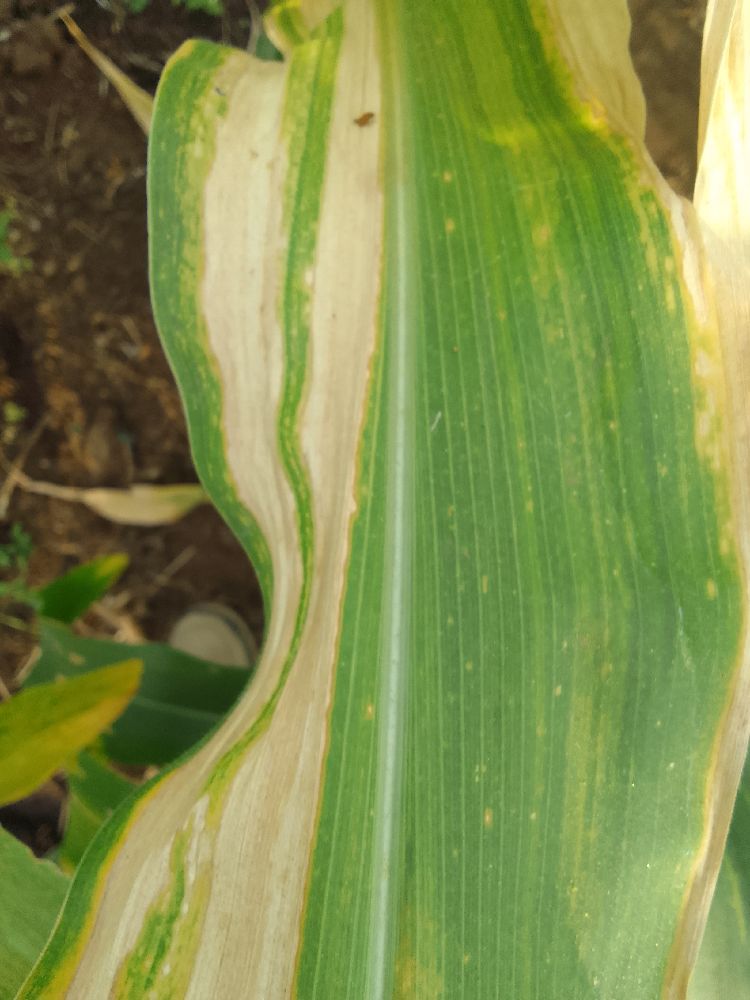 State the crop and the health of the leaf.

maize, maize lethal necrosis
